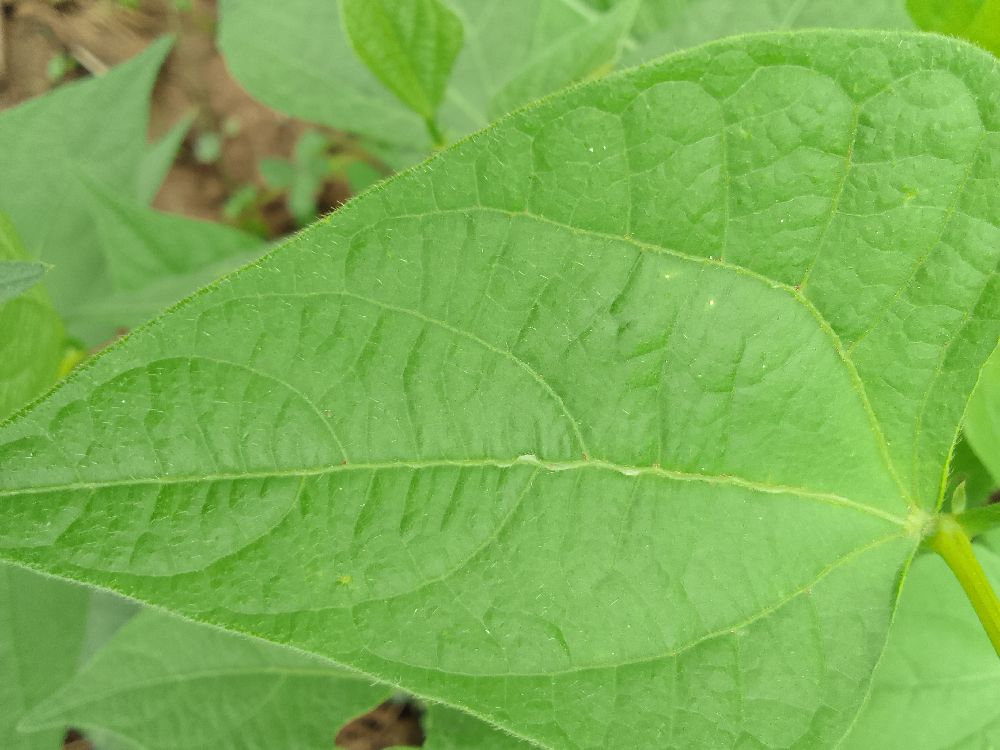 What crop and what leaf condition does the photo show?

common bean, healthy
